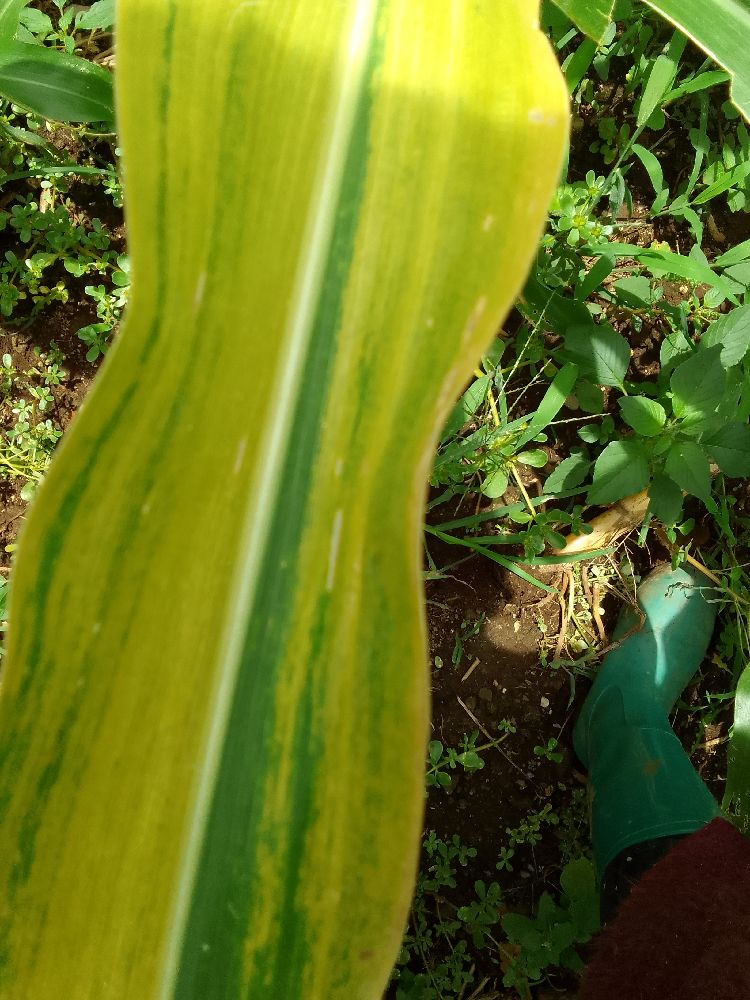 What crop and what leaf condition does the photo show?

maize, maize lethal necrosis
